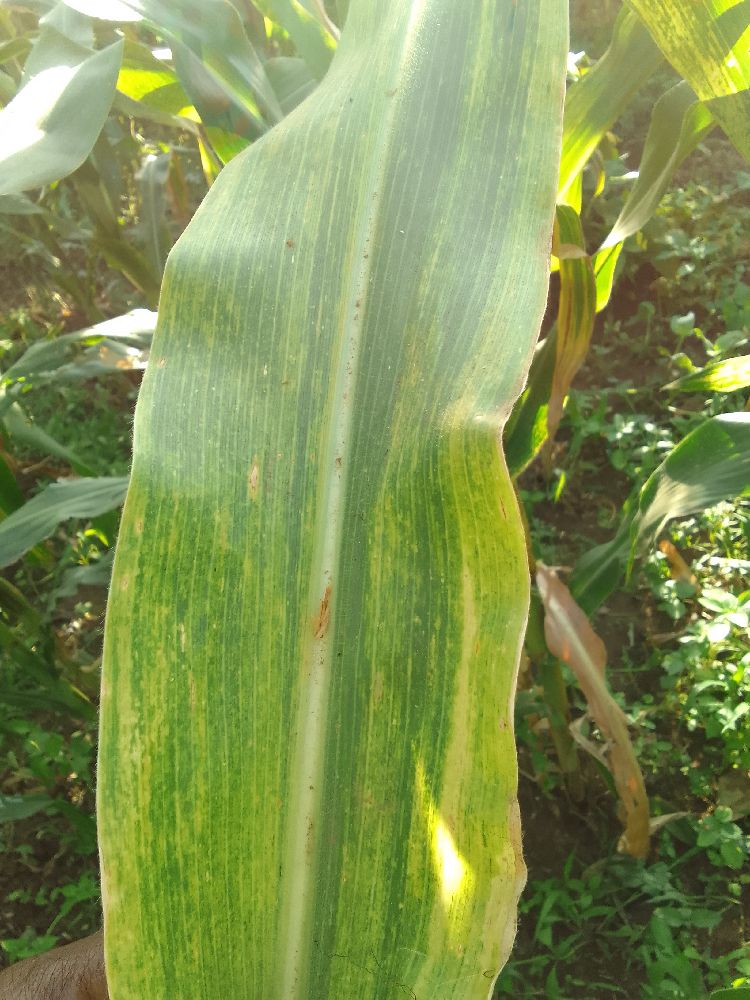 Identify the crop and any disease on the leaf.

maize, maize lethal necrosis
